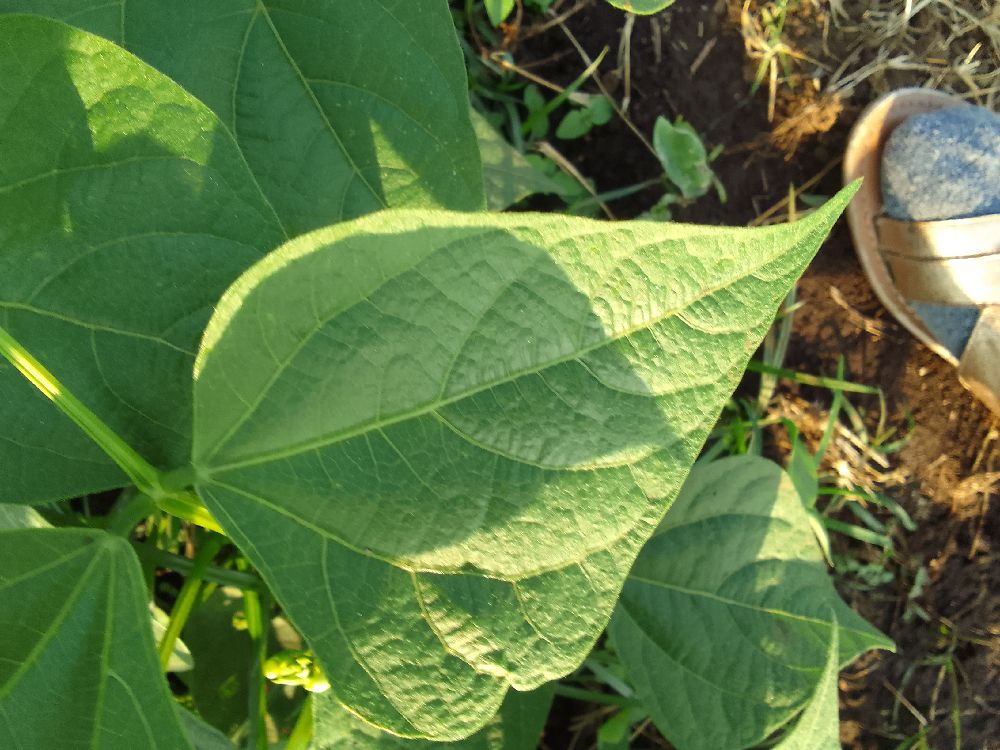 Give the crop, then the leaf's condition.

common bean, healthy
